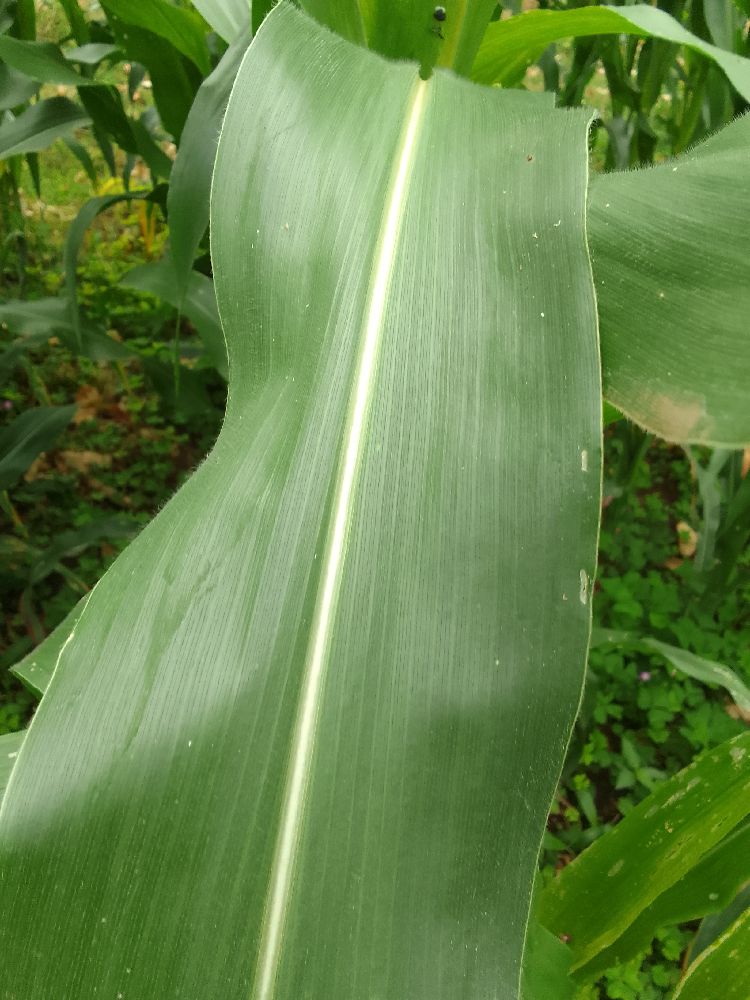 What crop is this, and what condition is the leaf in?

maize, healthy
